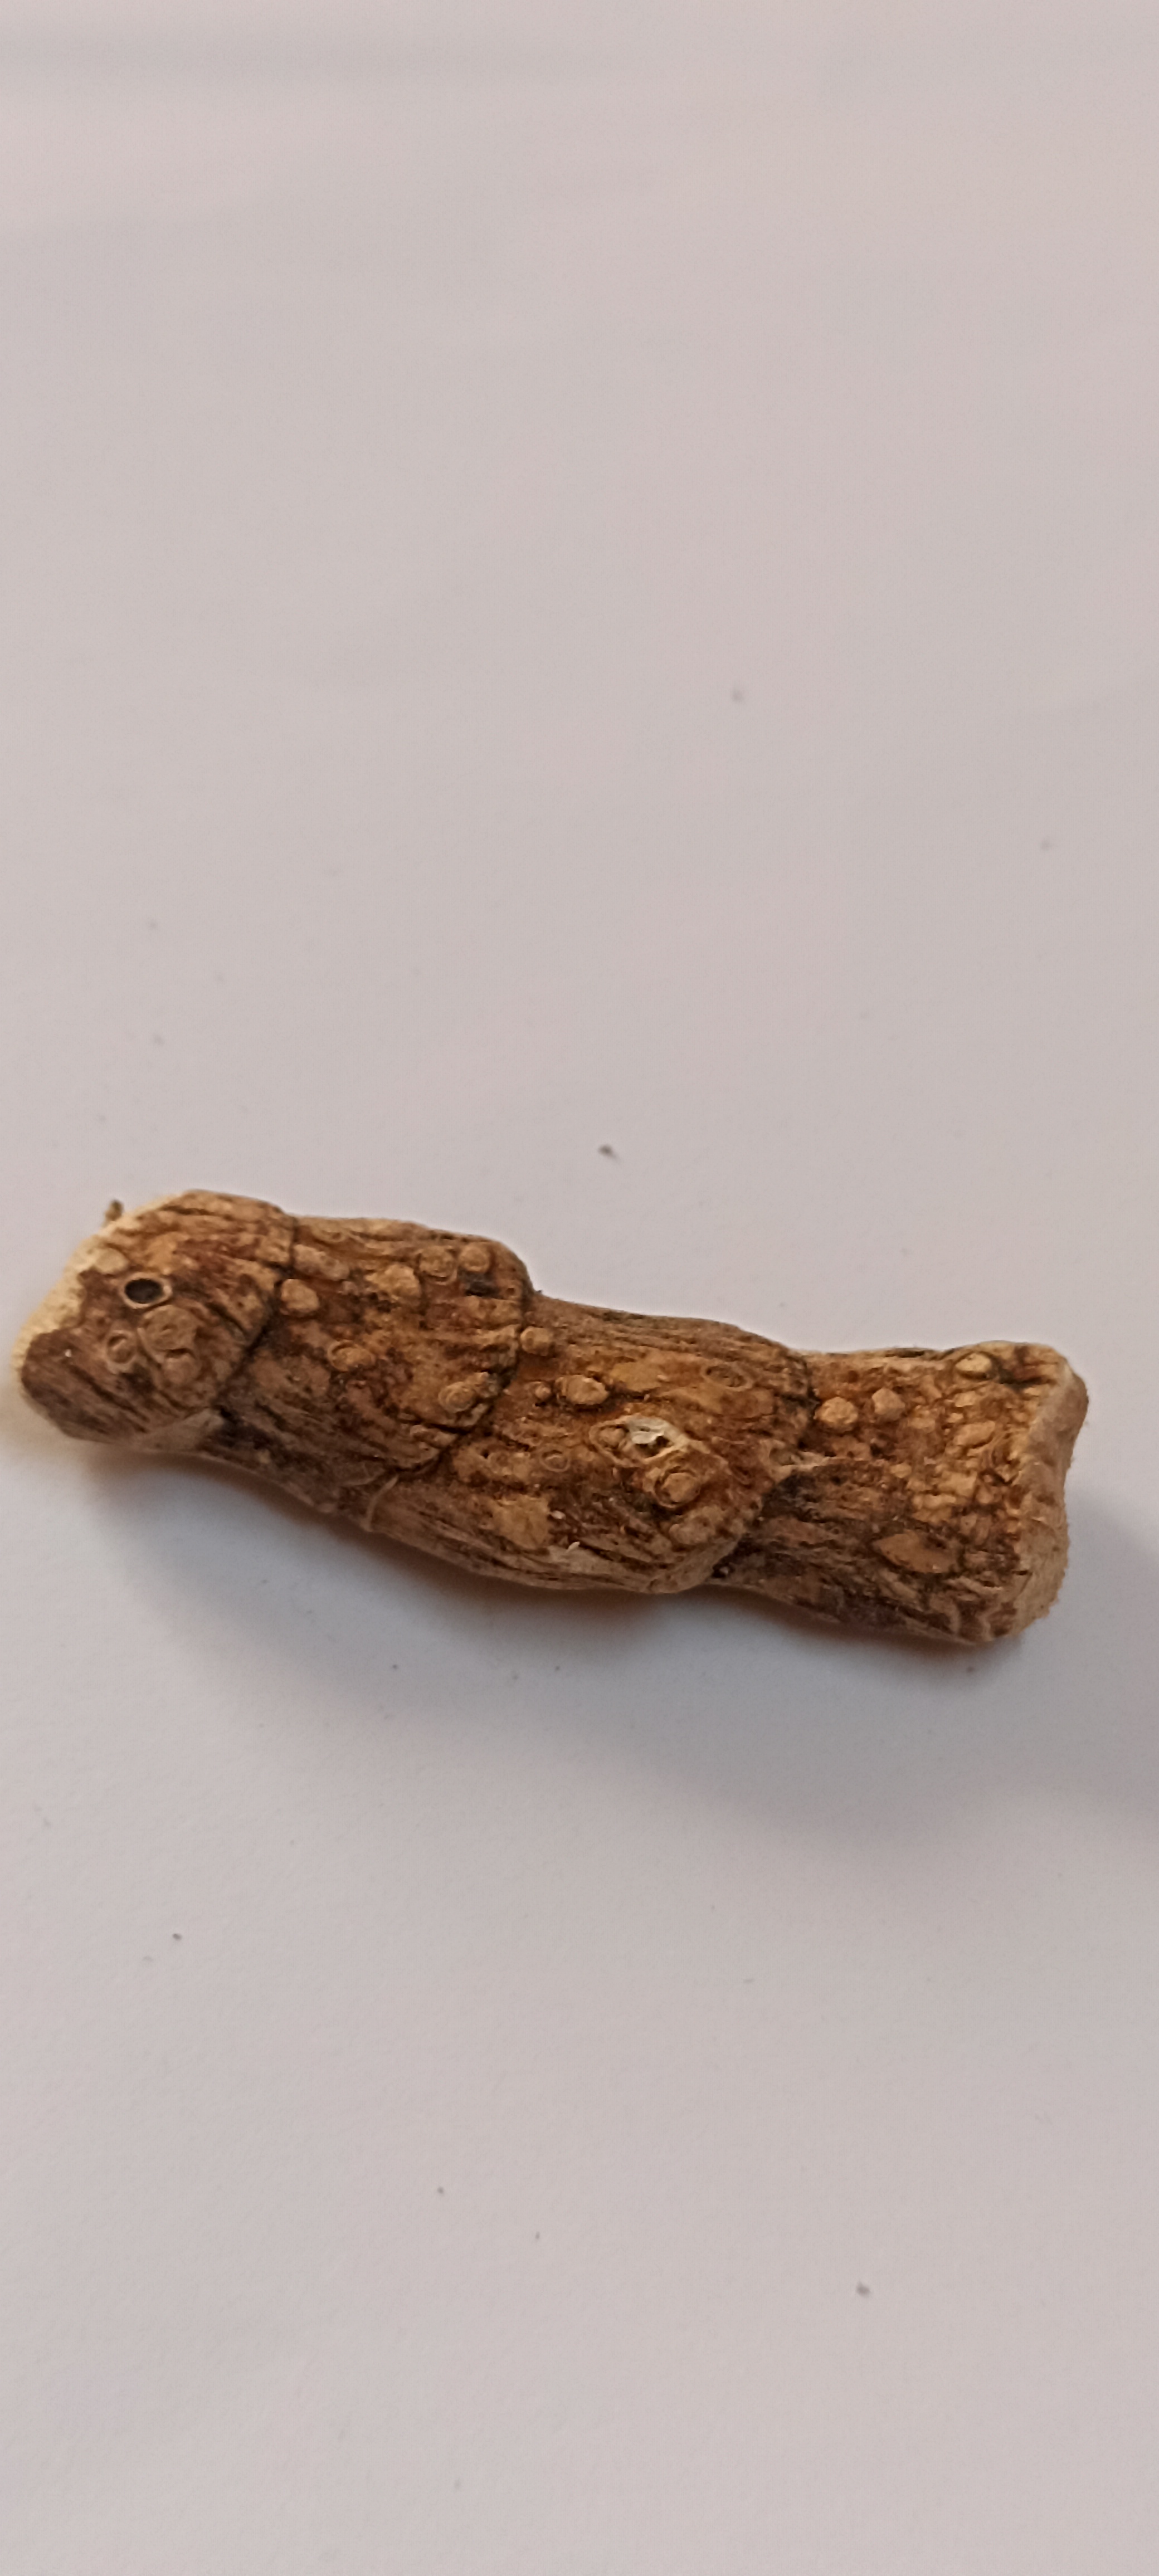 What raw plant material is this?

vekhand
